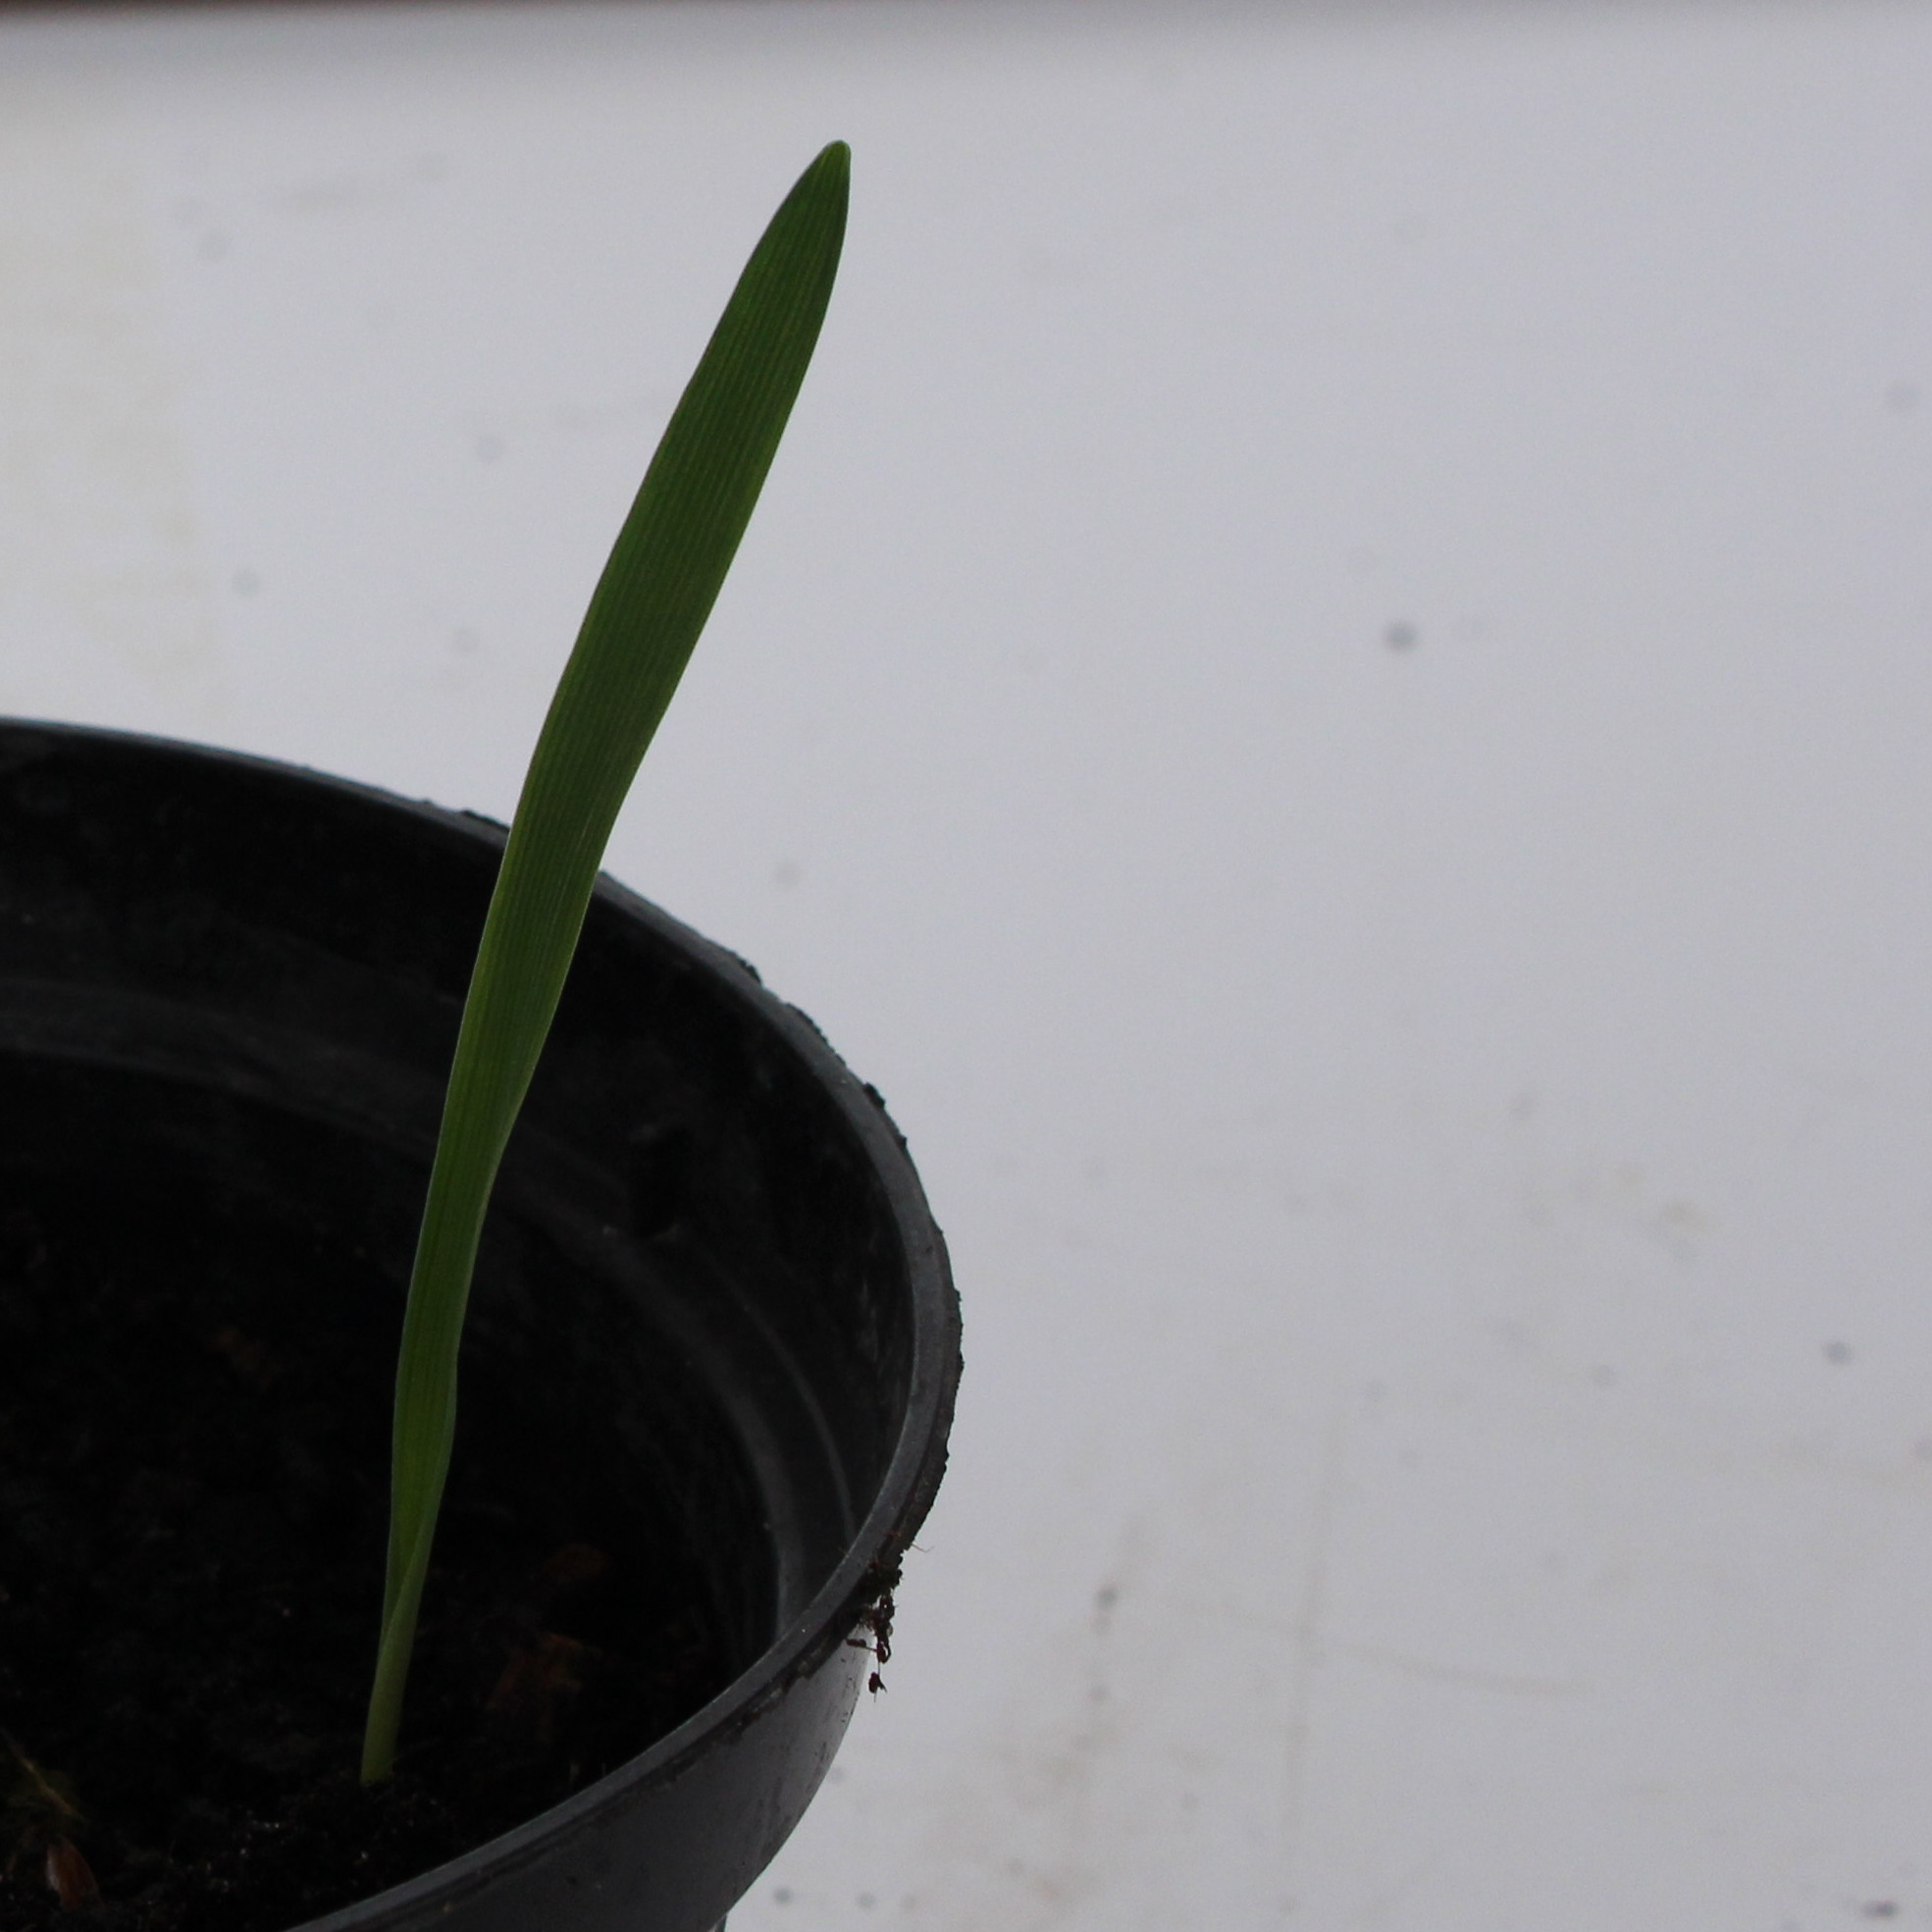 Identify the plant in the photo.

Avena sterilis
